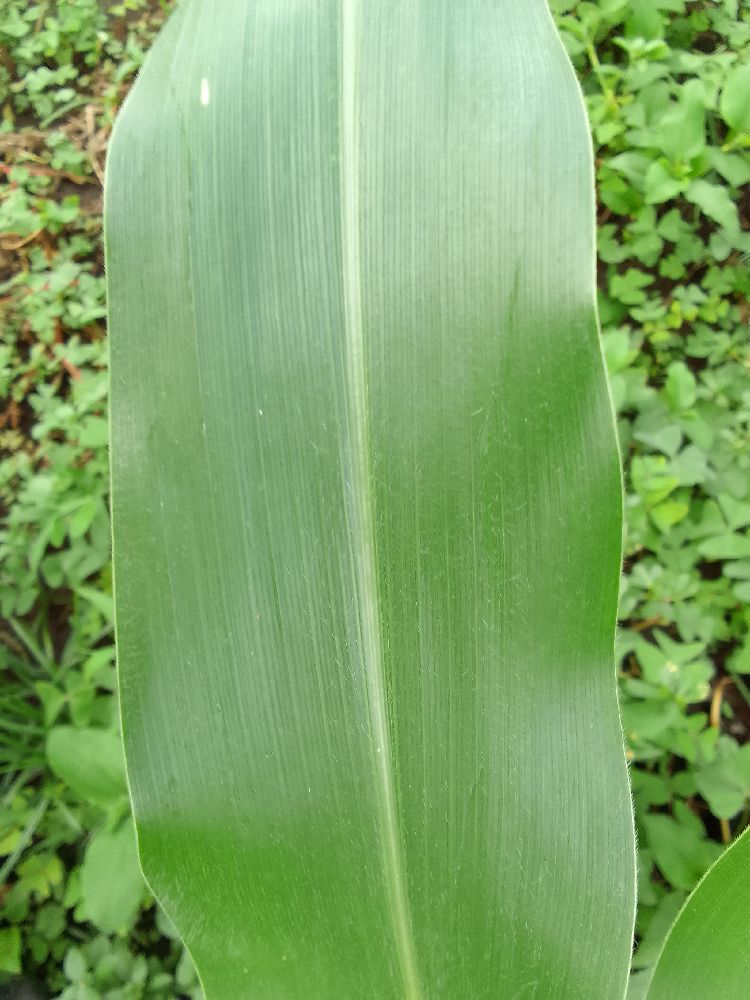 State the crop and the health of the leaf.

maize, healthy
